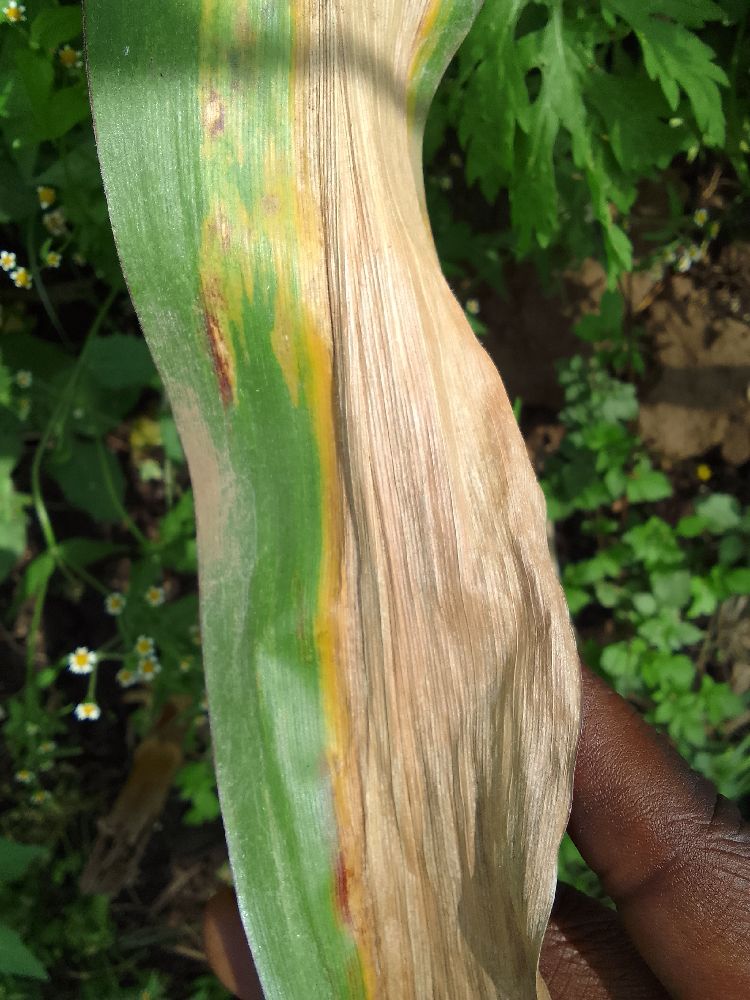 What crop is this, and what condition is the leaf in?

maize, maize lethal necrosis
